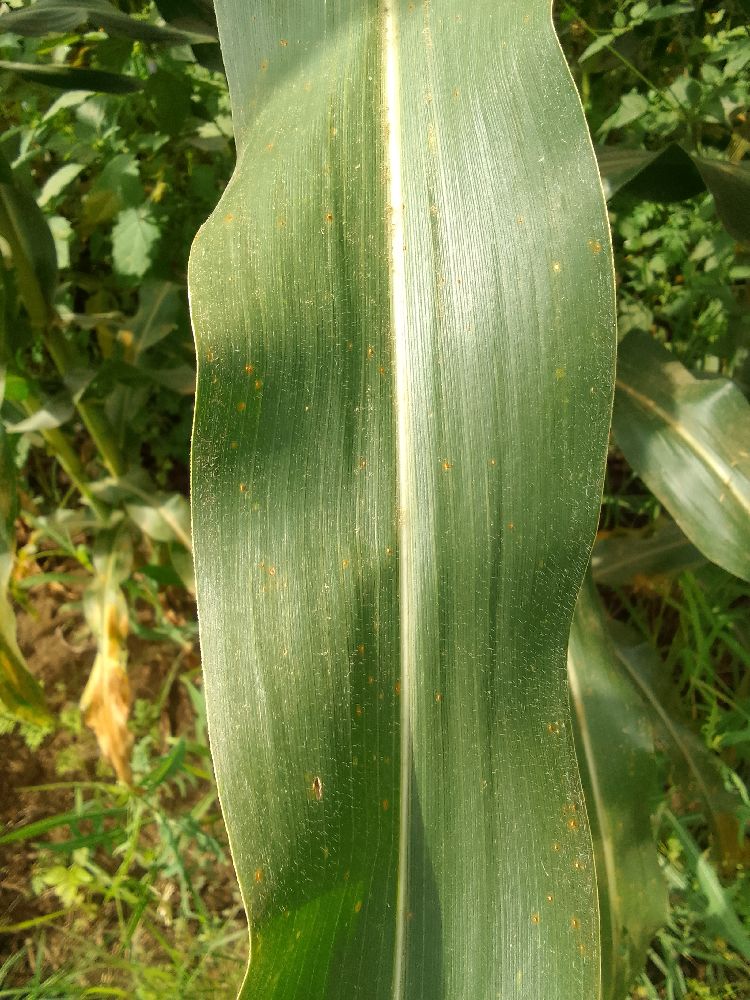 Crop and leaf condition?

maize, healthy
